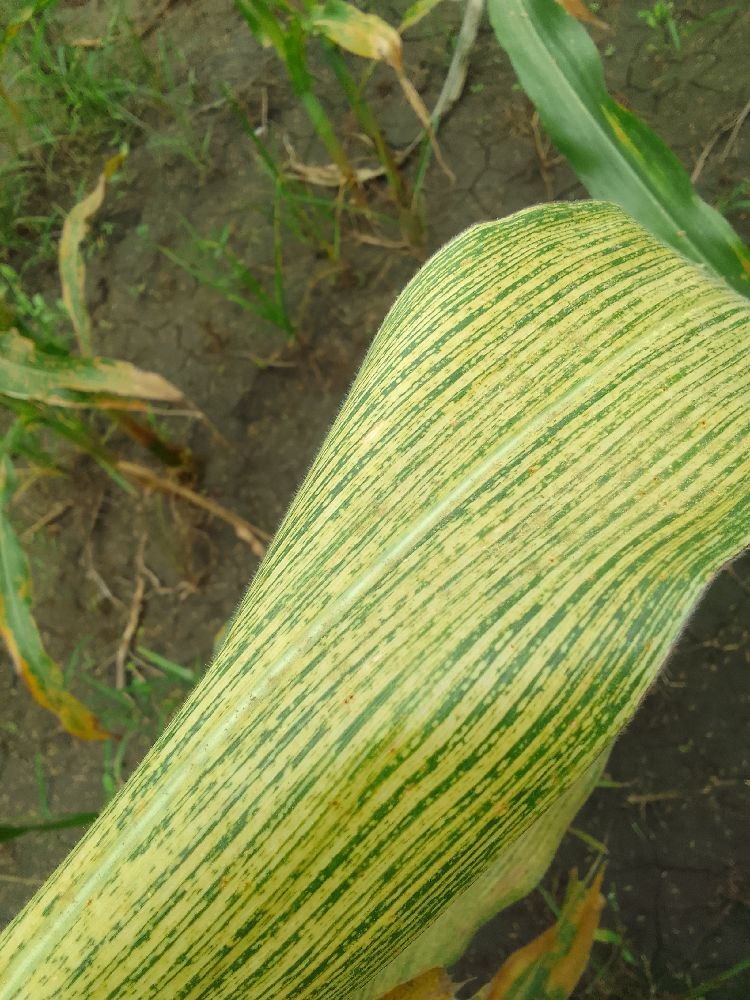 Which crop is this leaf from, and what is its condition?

maize, maize streak virus
